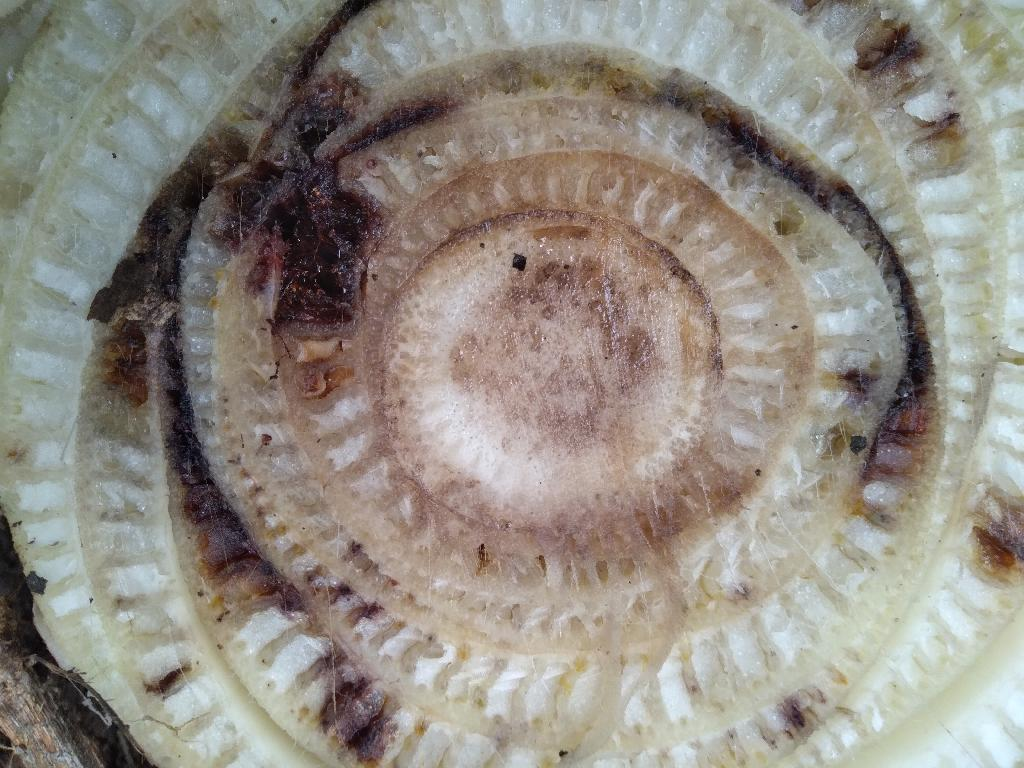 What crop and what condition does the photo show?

banana, fusarium wilt race 1
